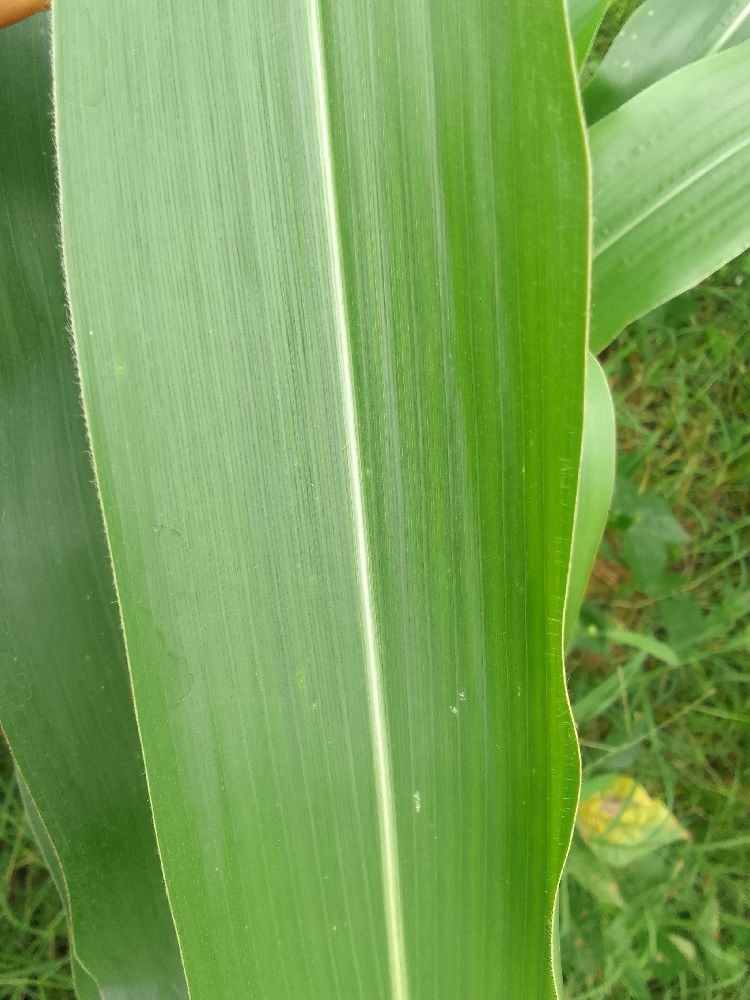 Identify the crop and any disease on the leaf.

maize, healthy
